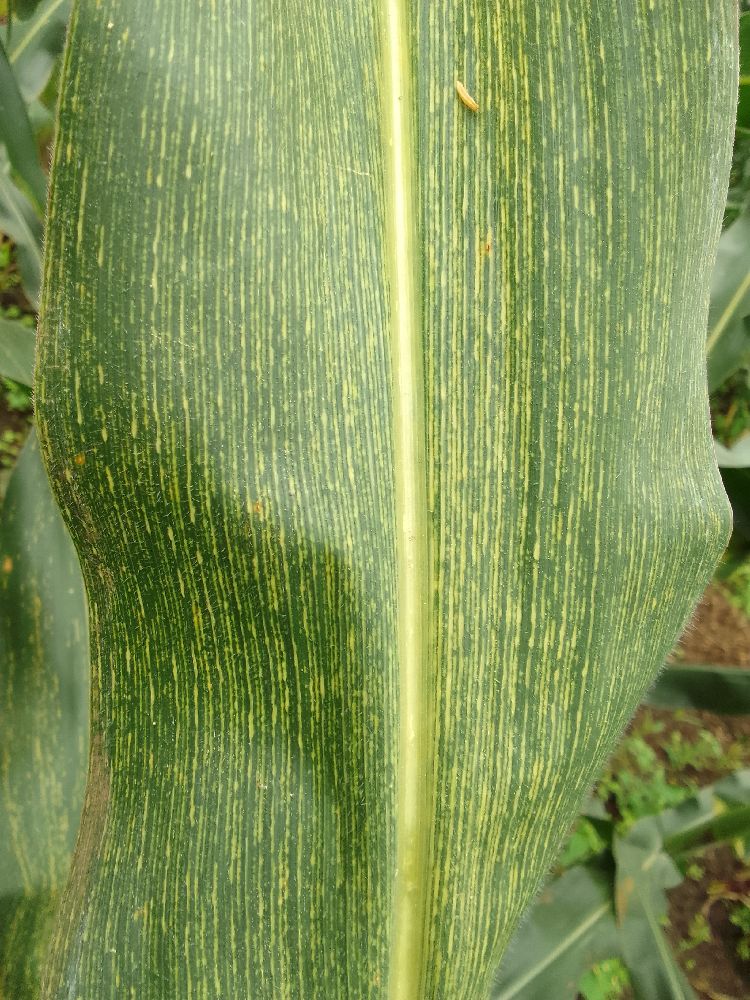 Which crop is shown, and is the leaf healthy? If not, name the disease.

maize, maize streak virus
